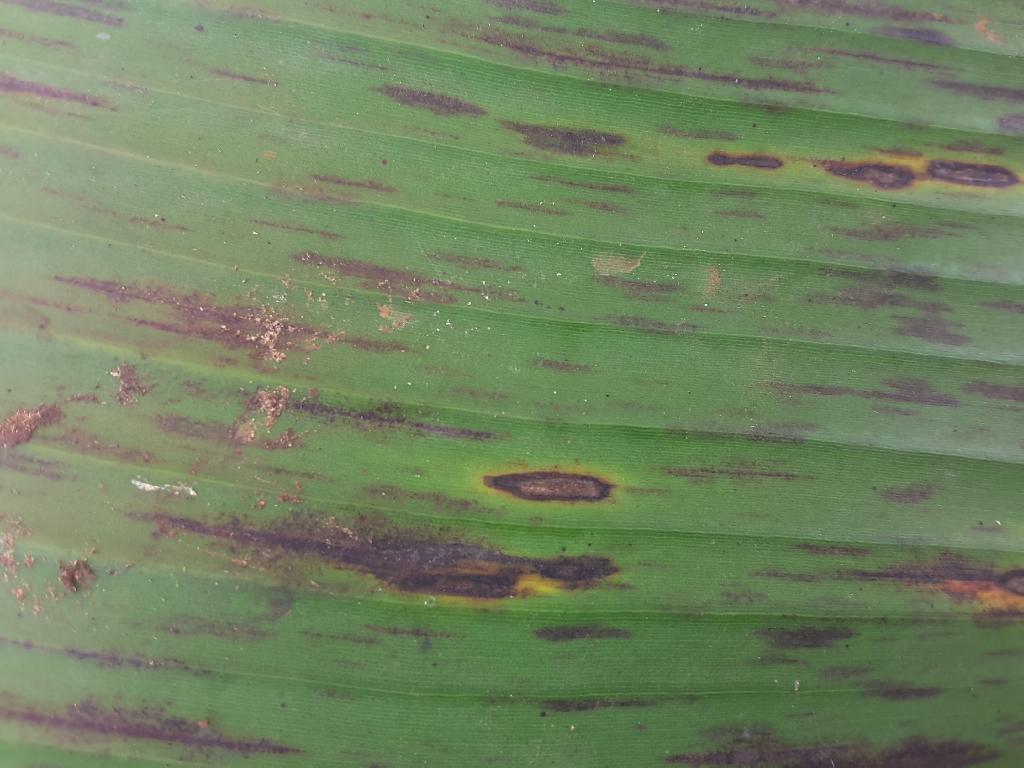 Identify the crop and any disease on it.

banana, black sigatoka
